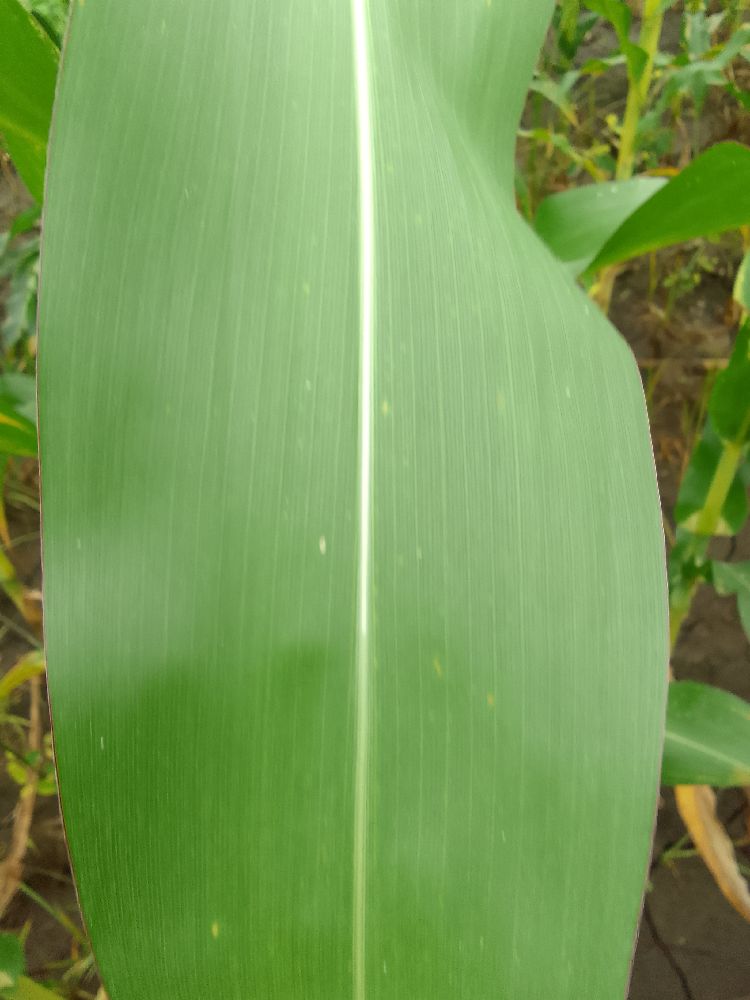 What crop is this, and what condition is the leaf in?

maize, healthy
